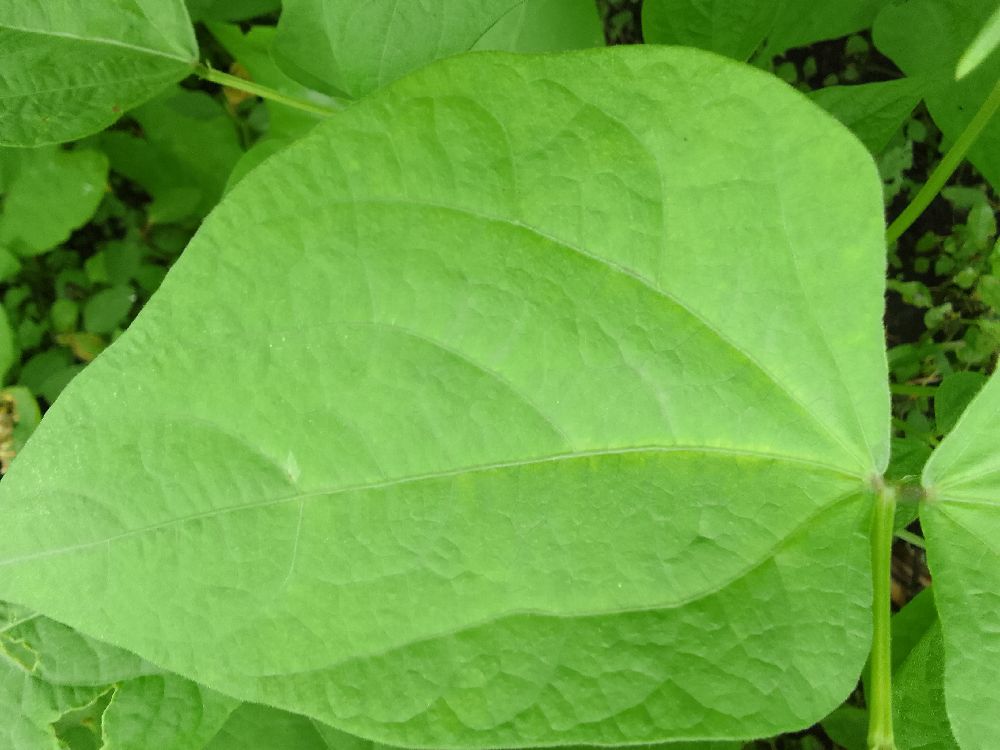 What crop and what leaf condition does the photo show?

common bean, healthy
